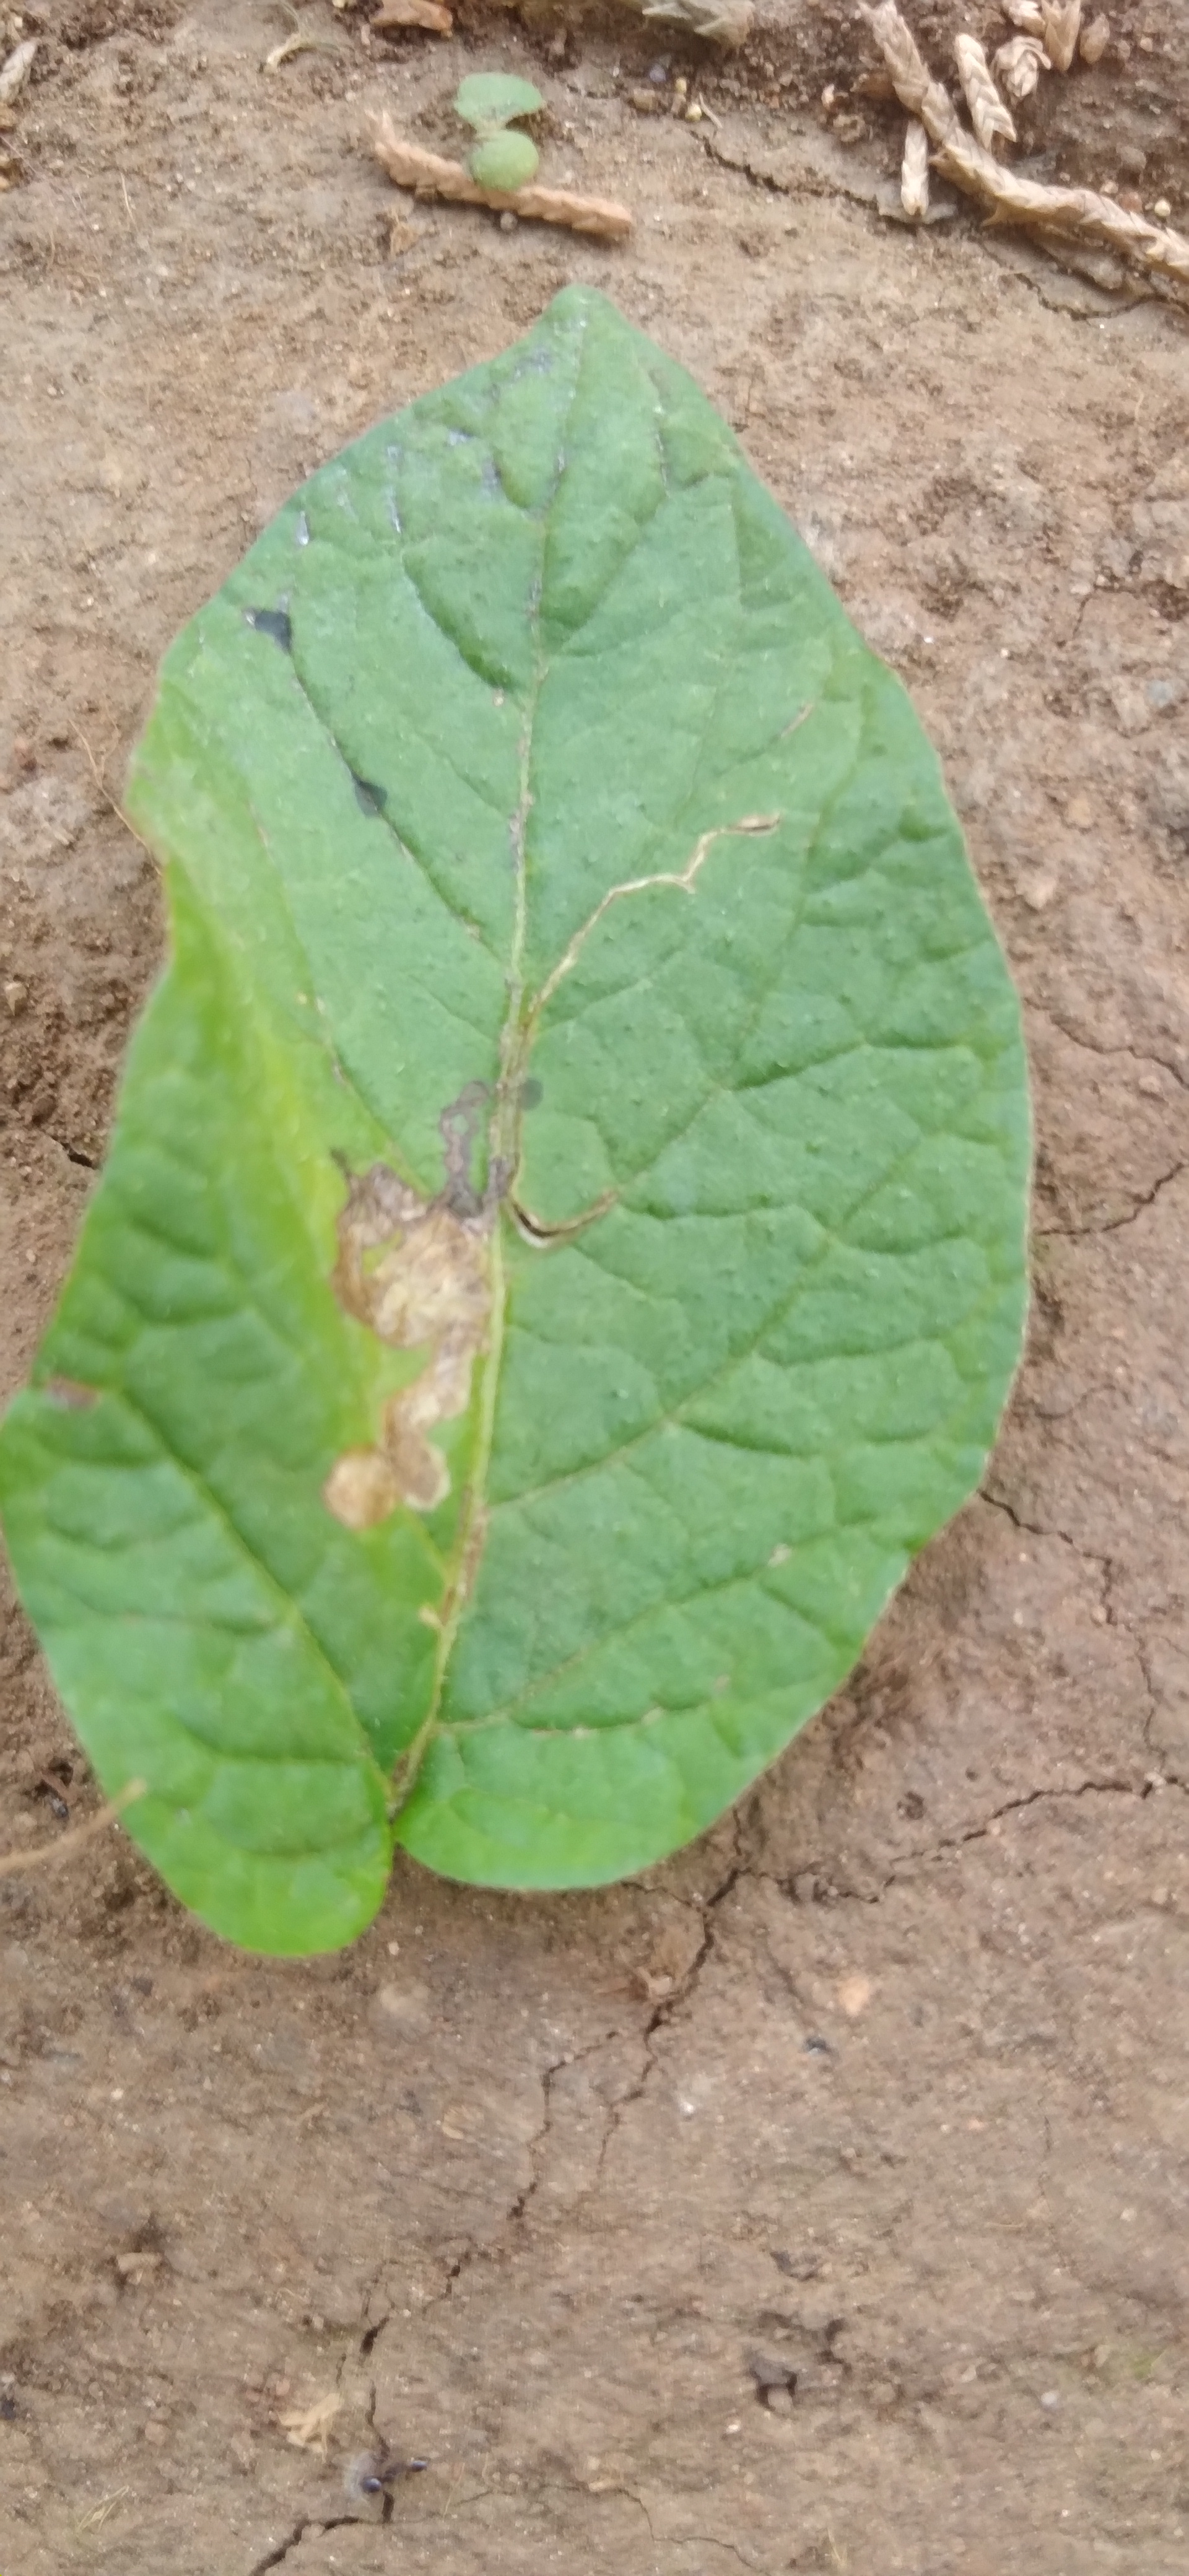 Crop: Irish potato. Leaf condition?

early blight
